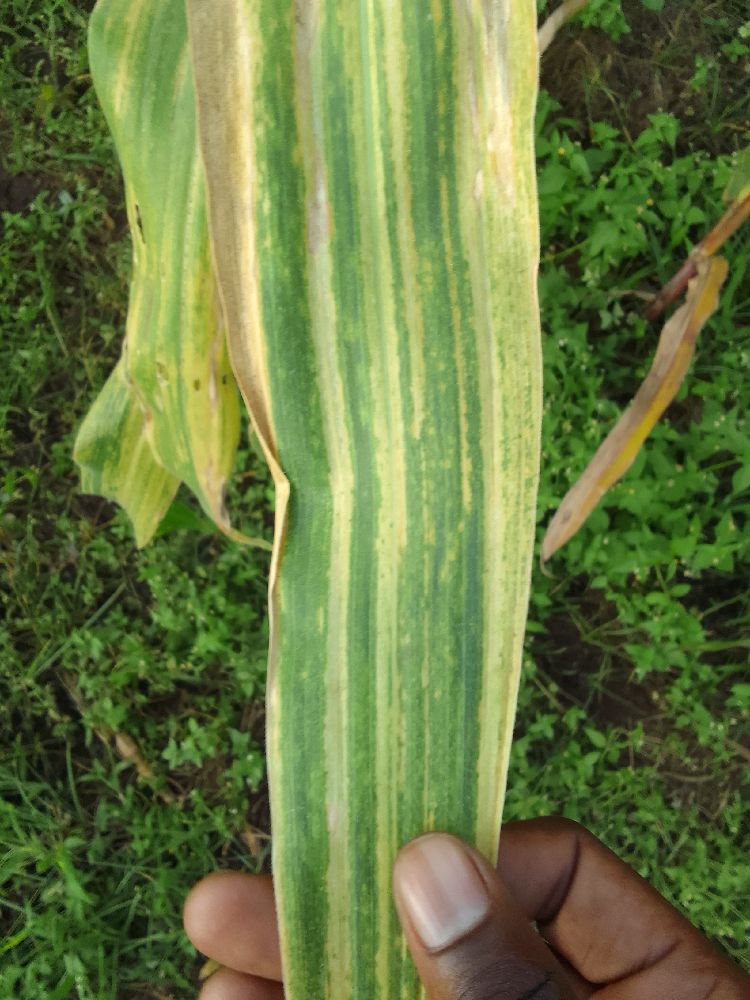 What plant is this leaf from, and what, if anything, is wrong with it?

maize, maize lethal necrosis
